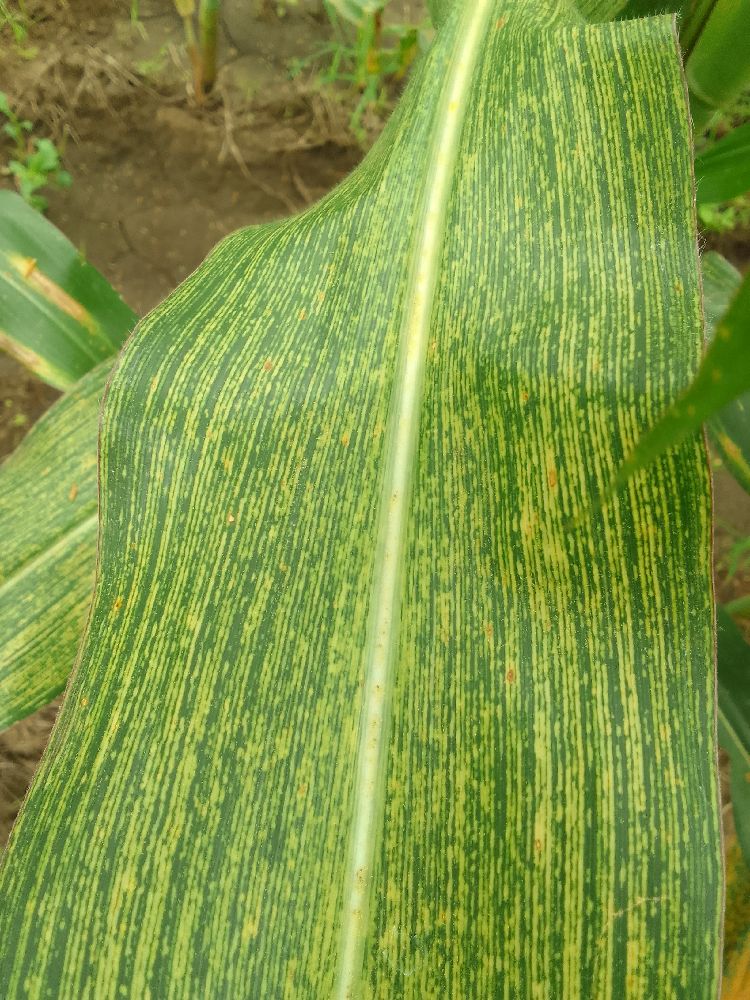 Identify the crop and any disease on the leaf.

maize, maize streak virus
